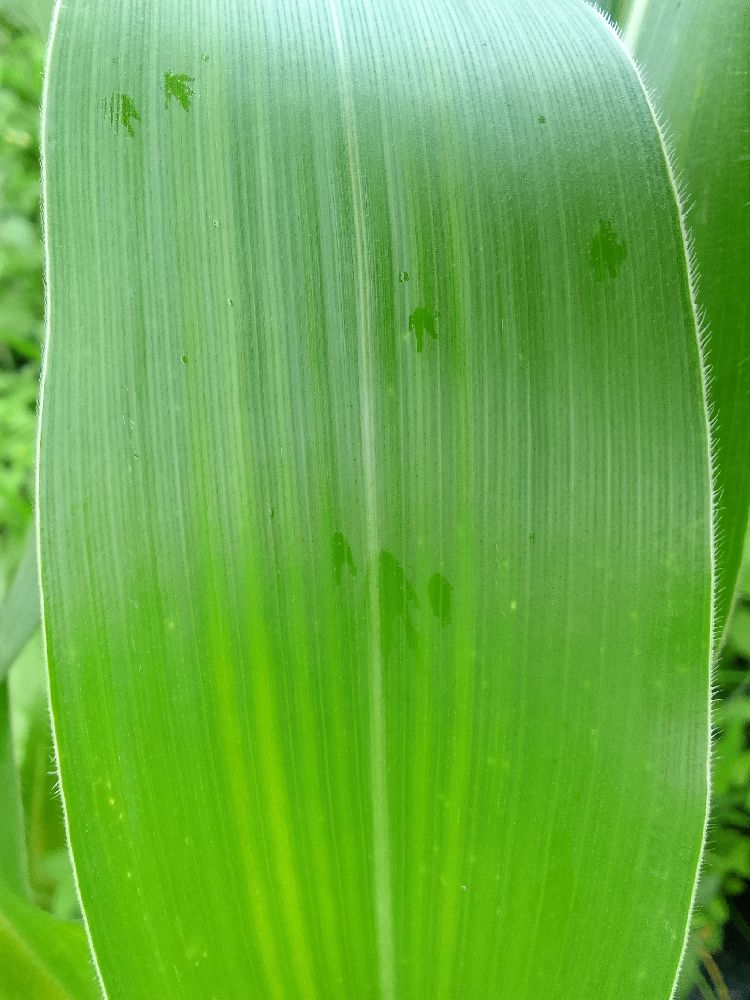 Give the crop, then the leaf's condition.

maize, healthy
